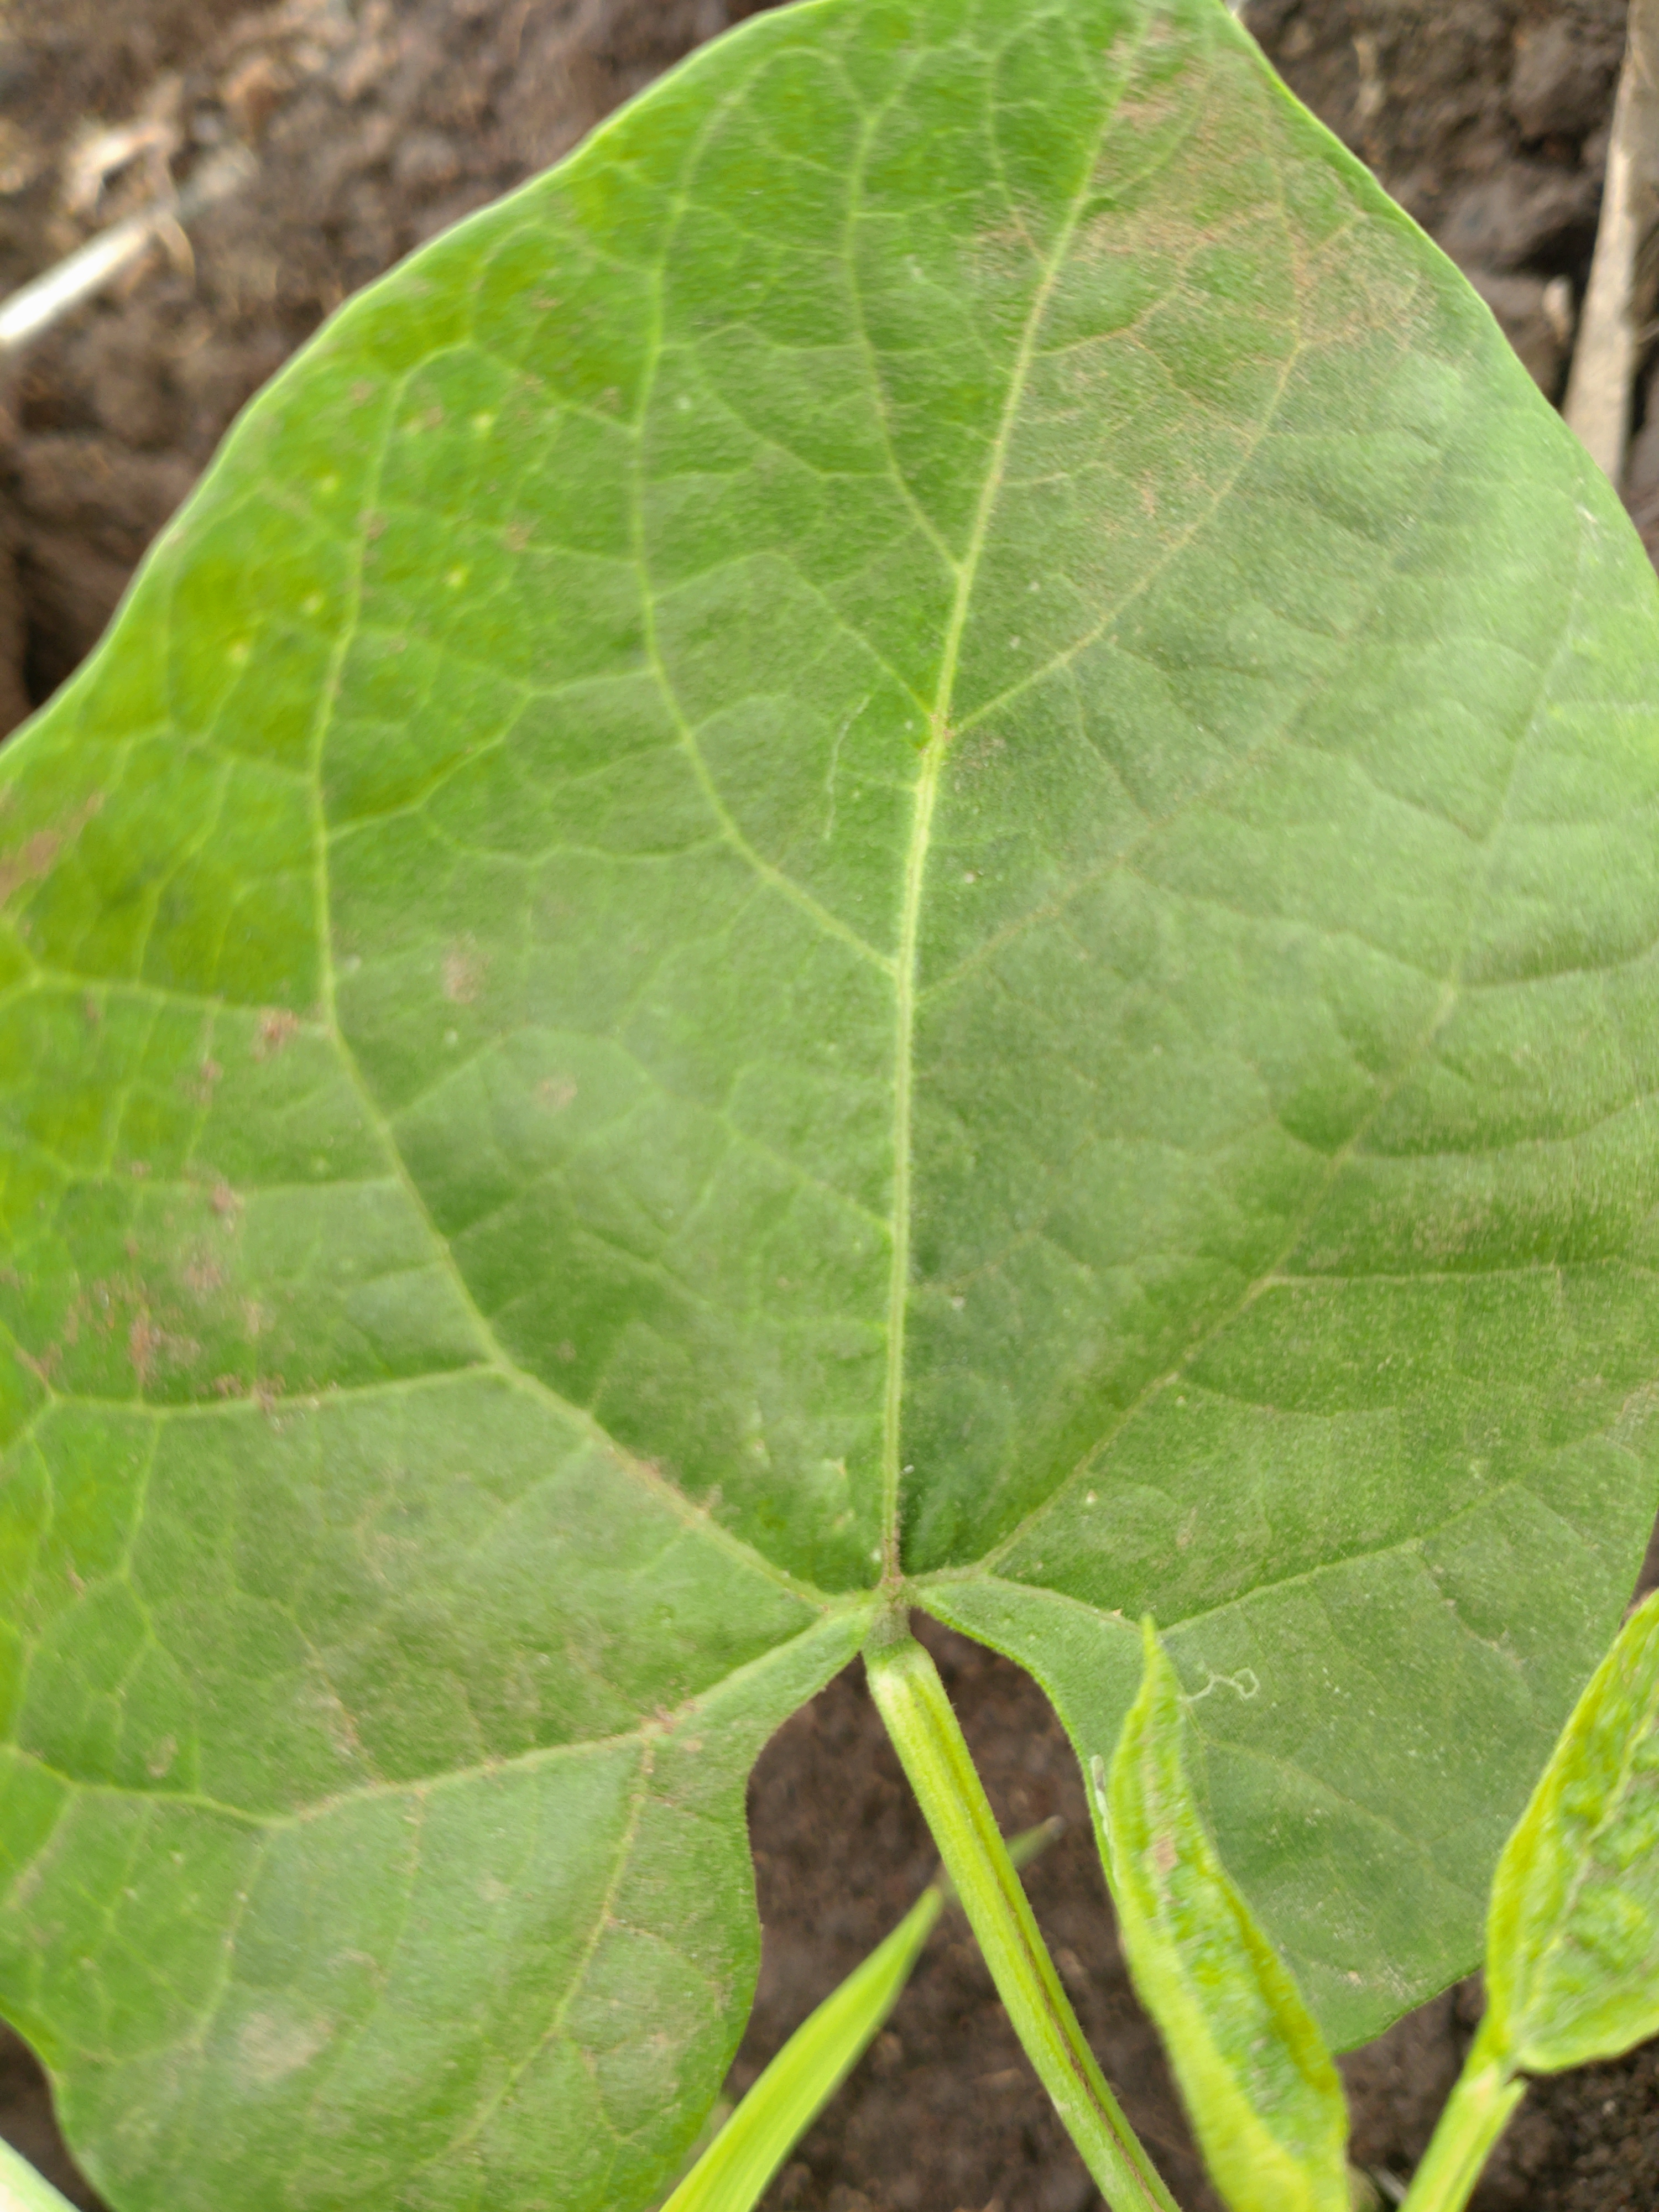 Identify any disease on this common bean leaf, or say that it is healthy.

healthy
